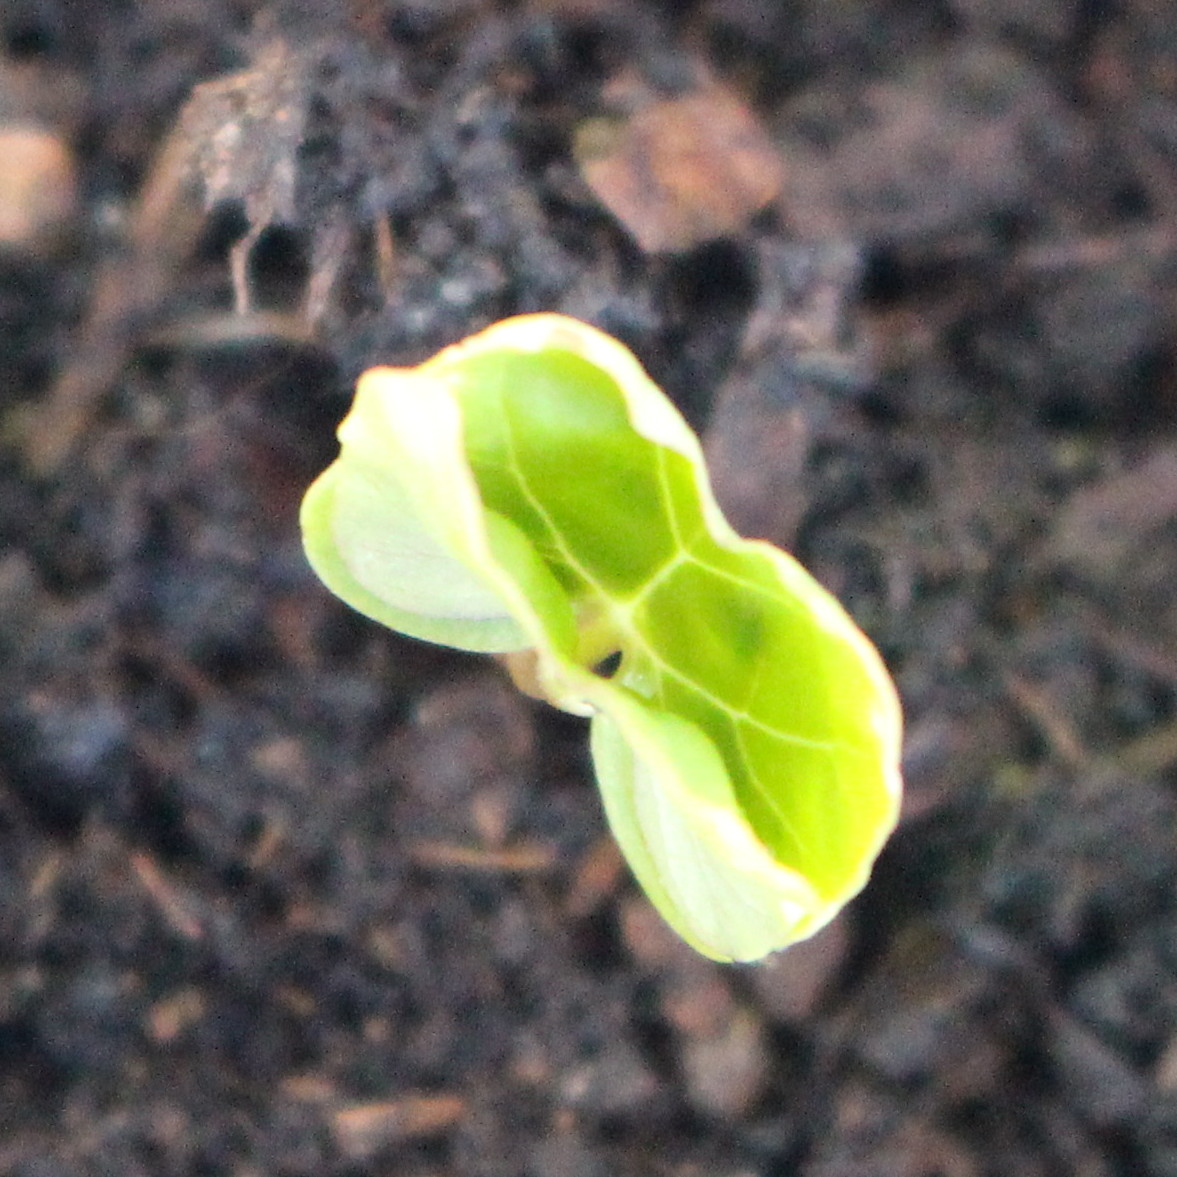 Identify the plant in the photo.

Convolvulus arvensis
